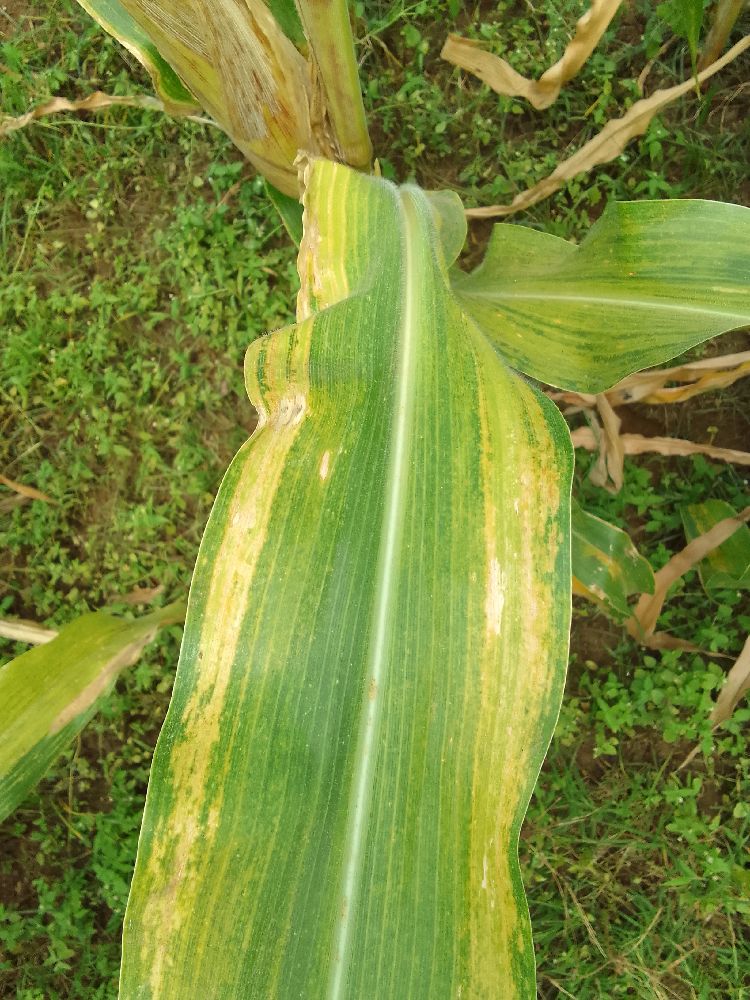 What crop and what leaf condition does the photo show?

maize, maize lethal necrosis
